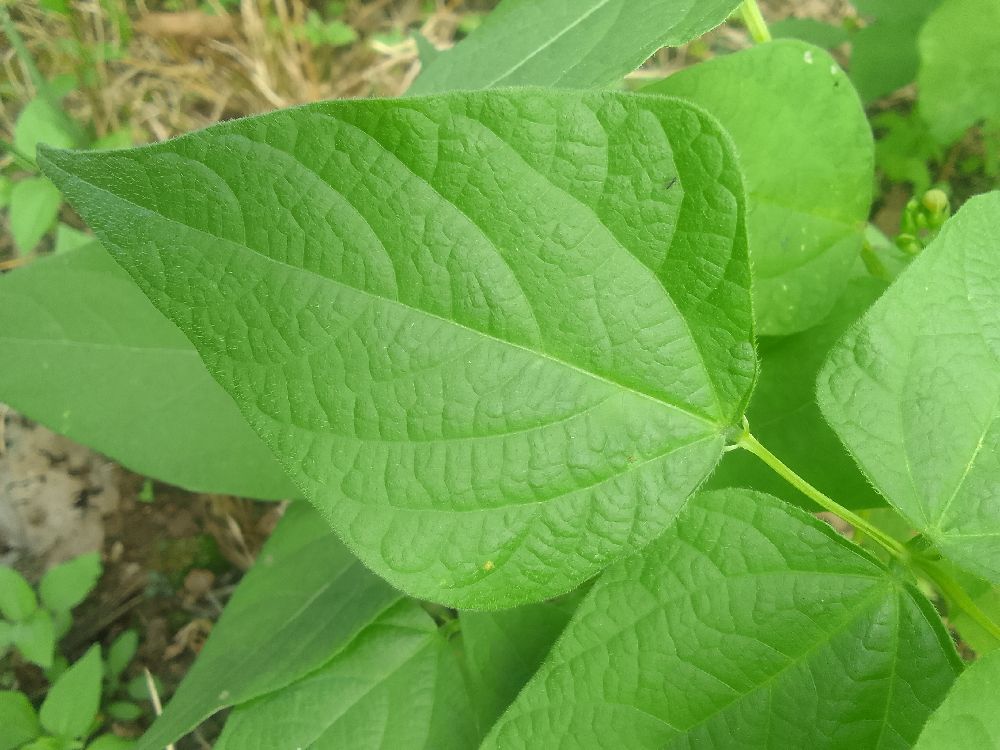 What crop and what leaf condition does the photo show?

common bean, healthy
